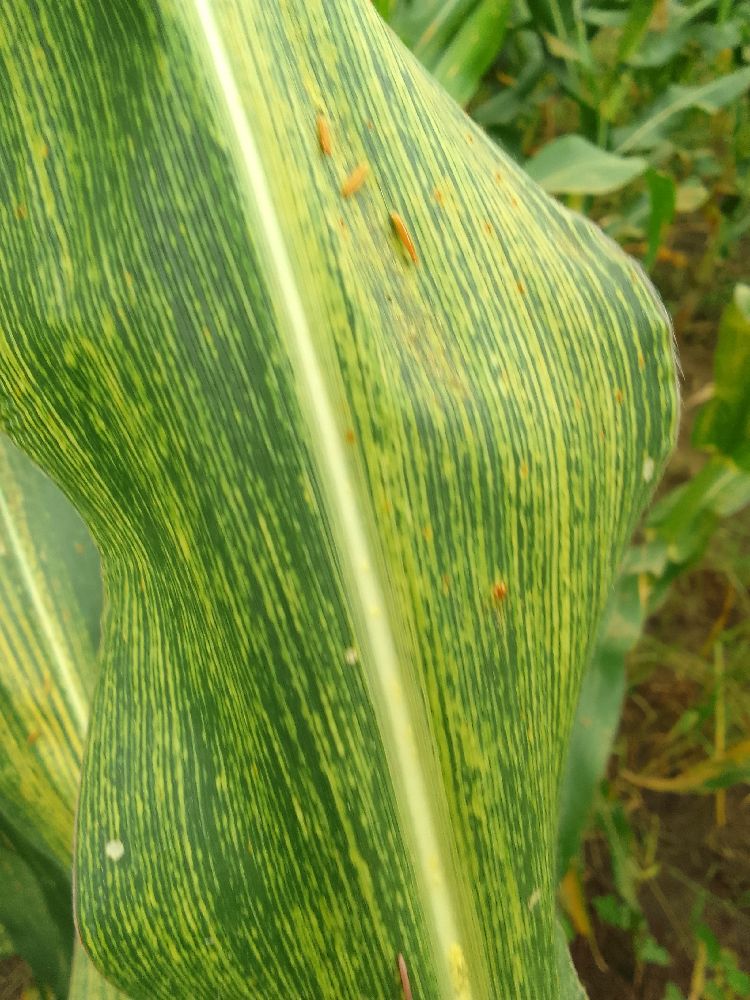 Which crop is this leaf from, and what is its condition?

maize, maize streak virus
